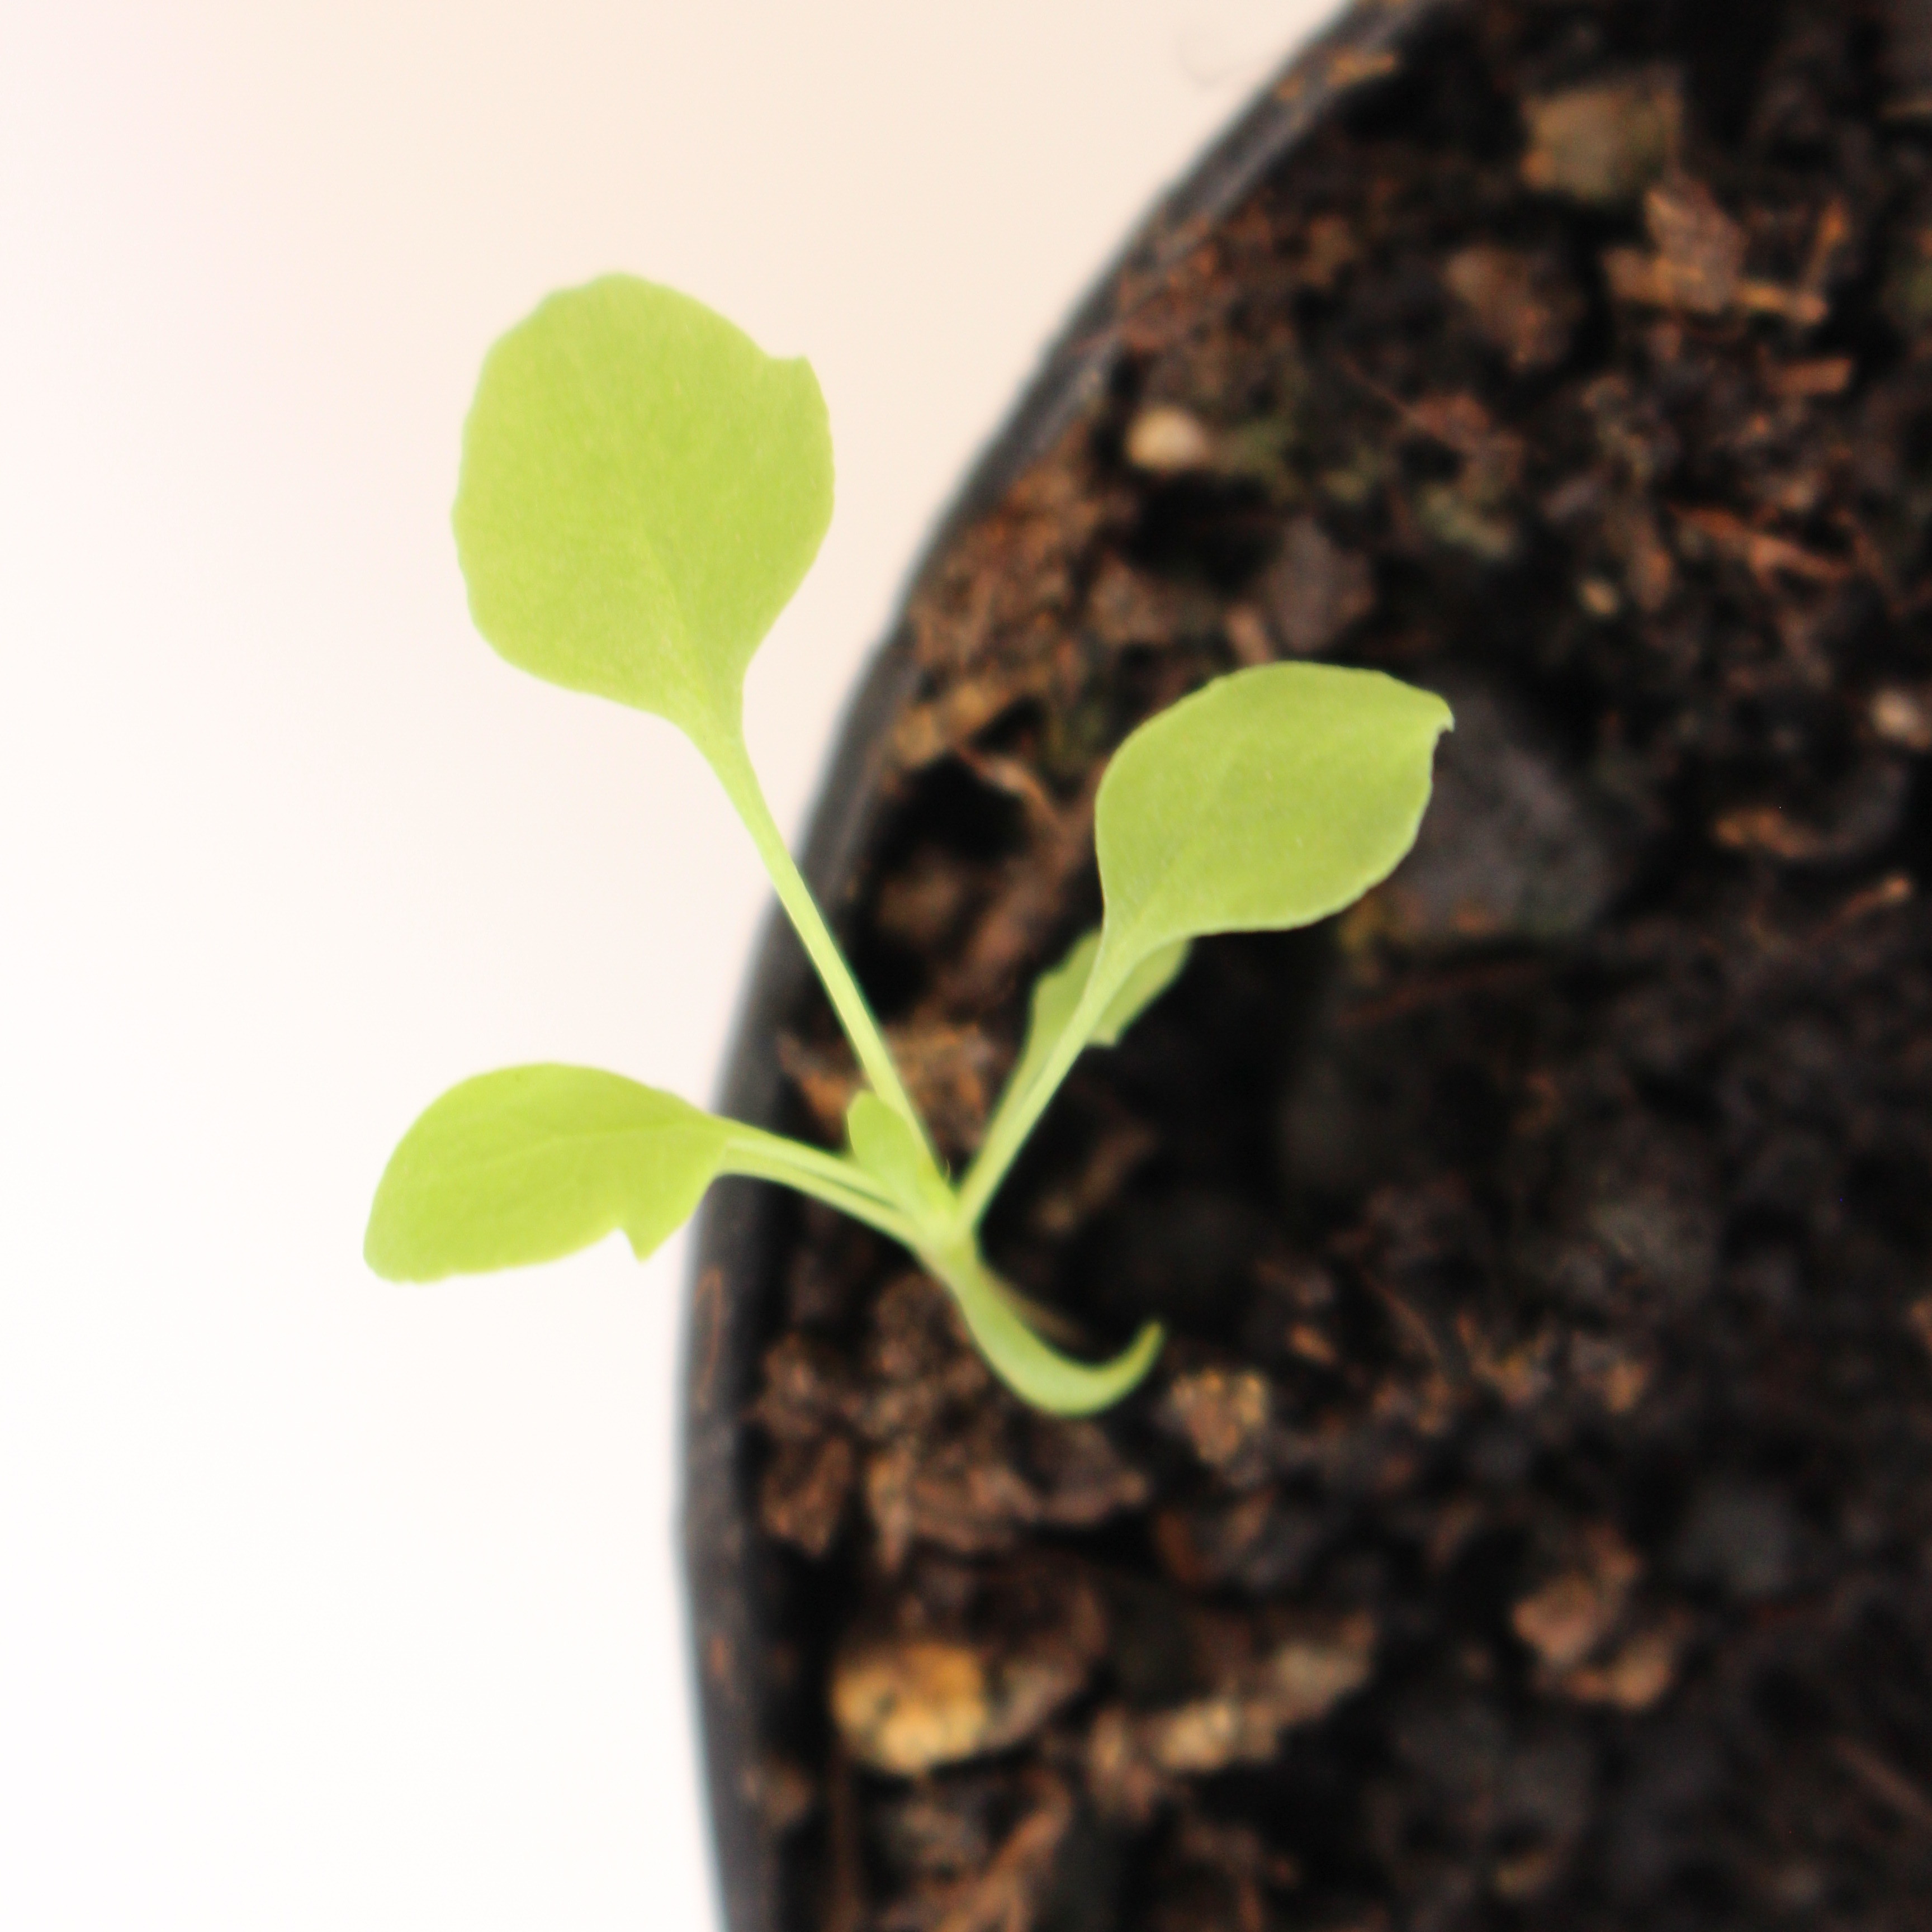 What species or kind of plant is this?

Papaver rhoeas
